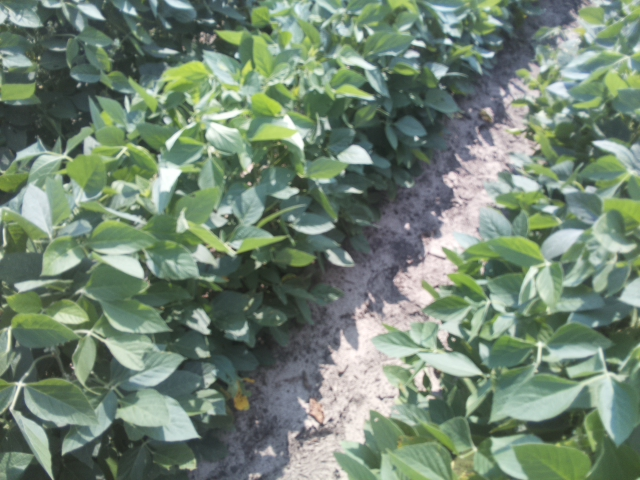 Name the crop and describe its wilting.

soybean, leaves with no wilting
